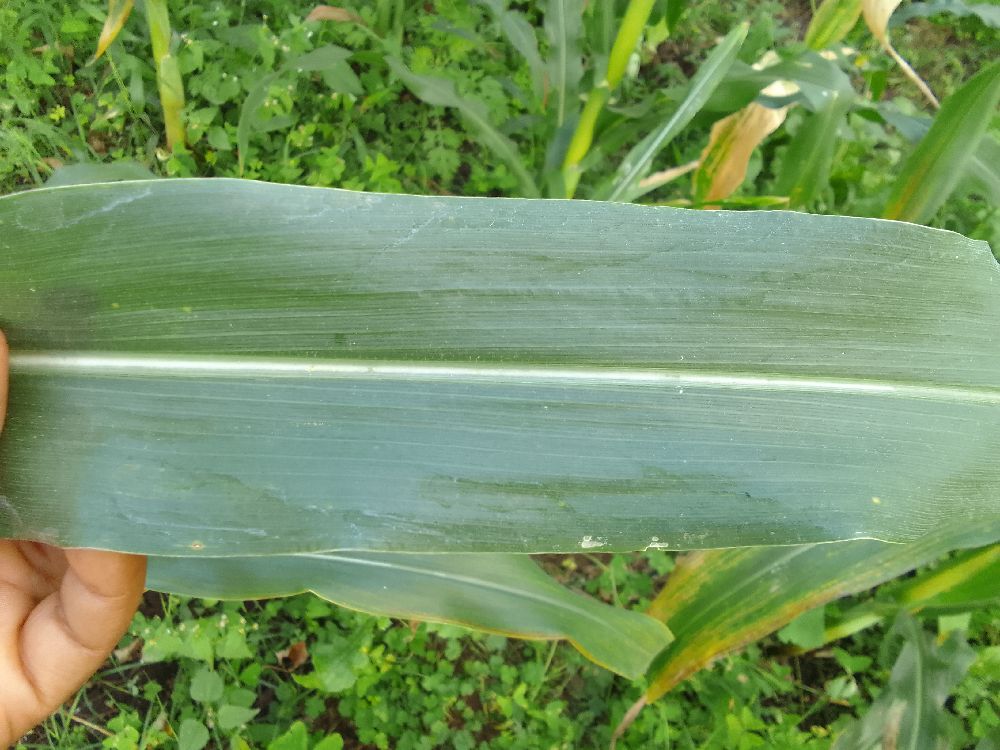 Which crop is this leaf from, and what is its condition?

maize, healthy
